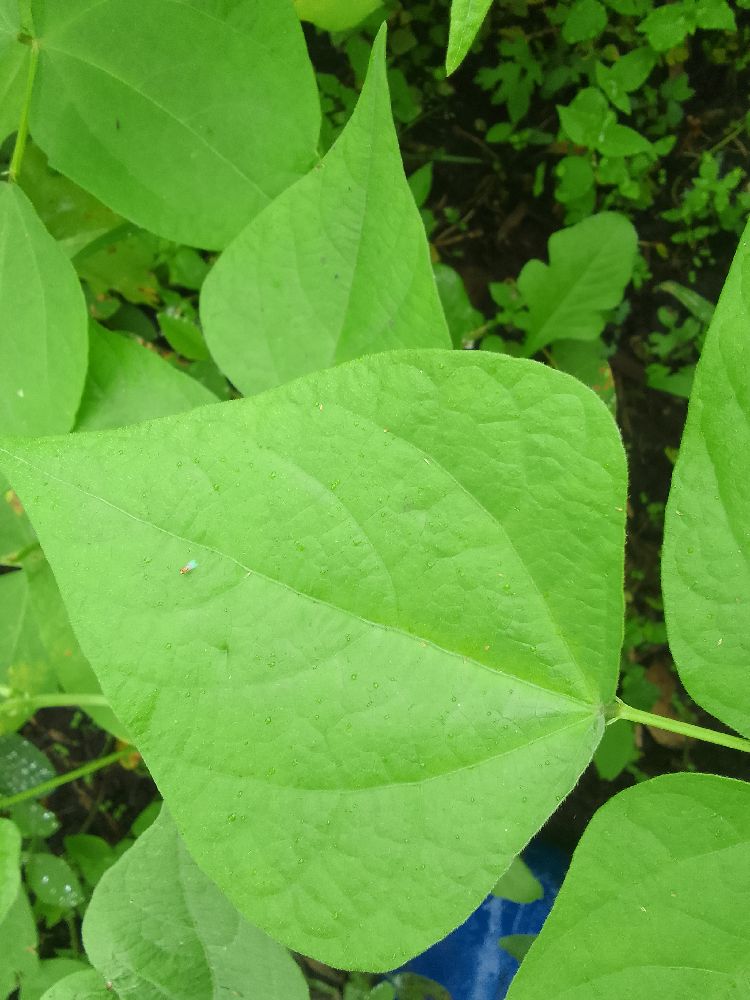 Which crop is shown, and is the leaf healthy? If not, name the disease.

common bean, healthy
